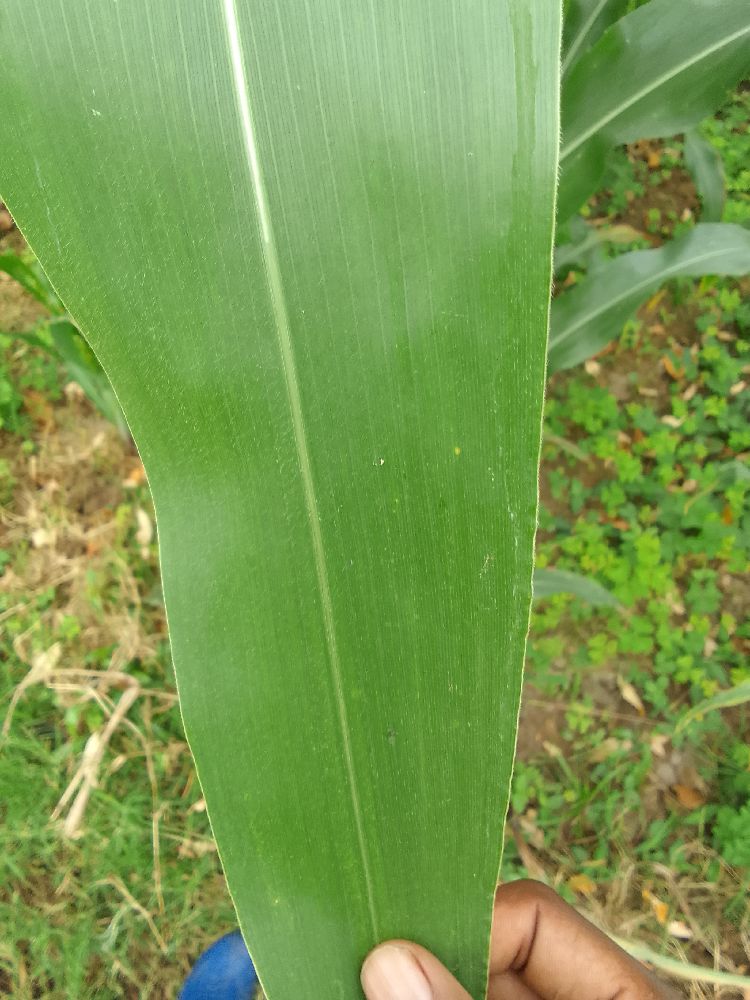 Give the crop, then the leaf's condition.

maize, healthy
